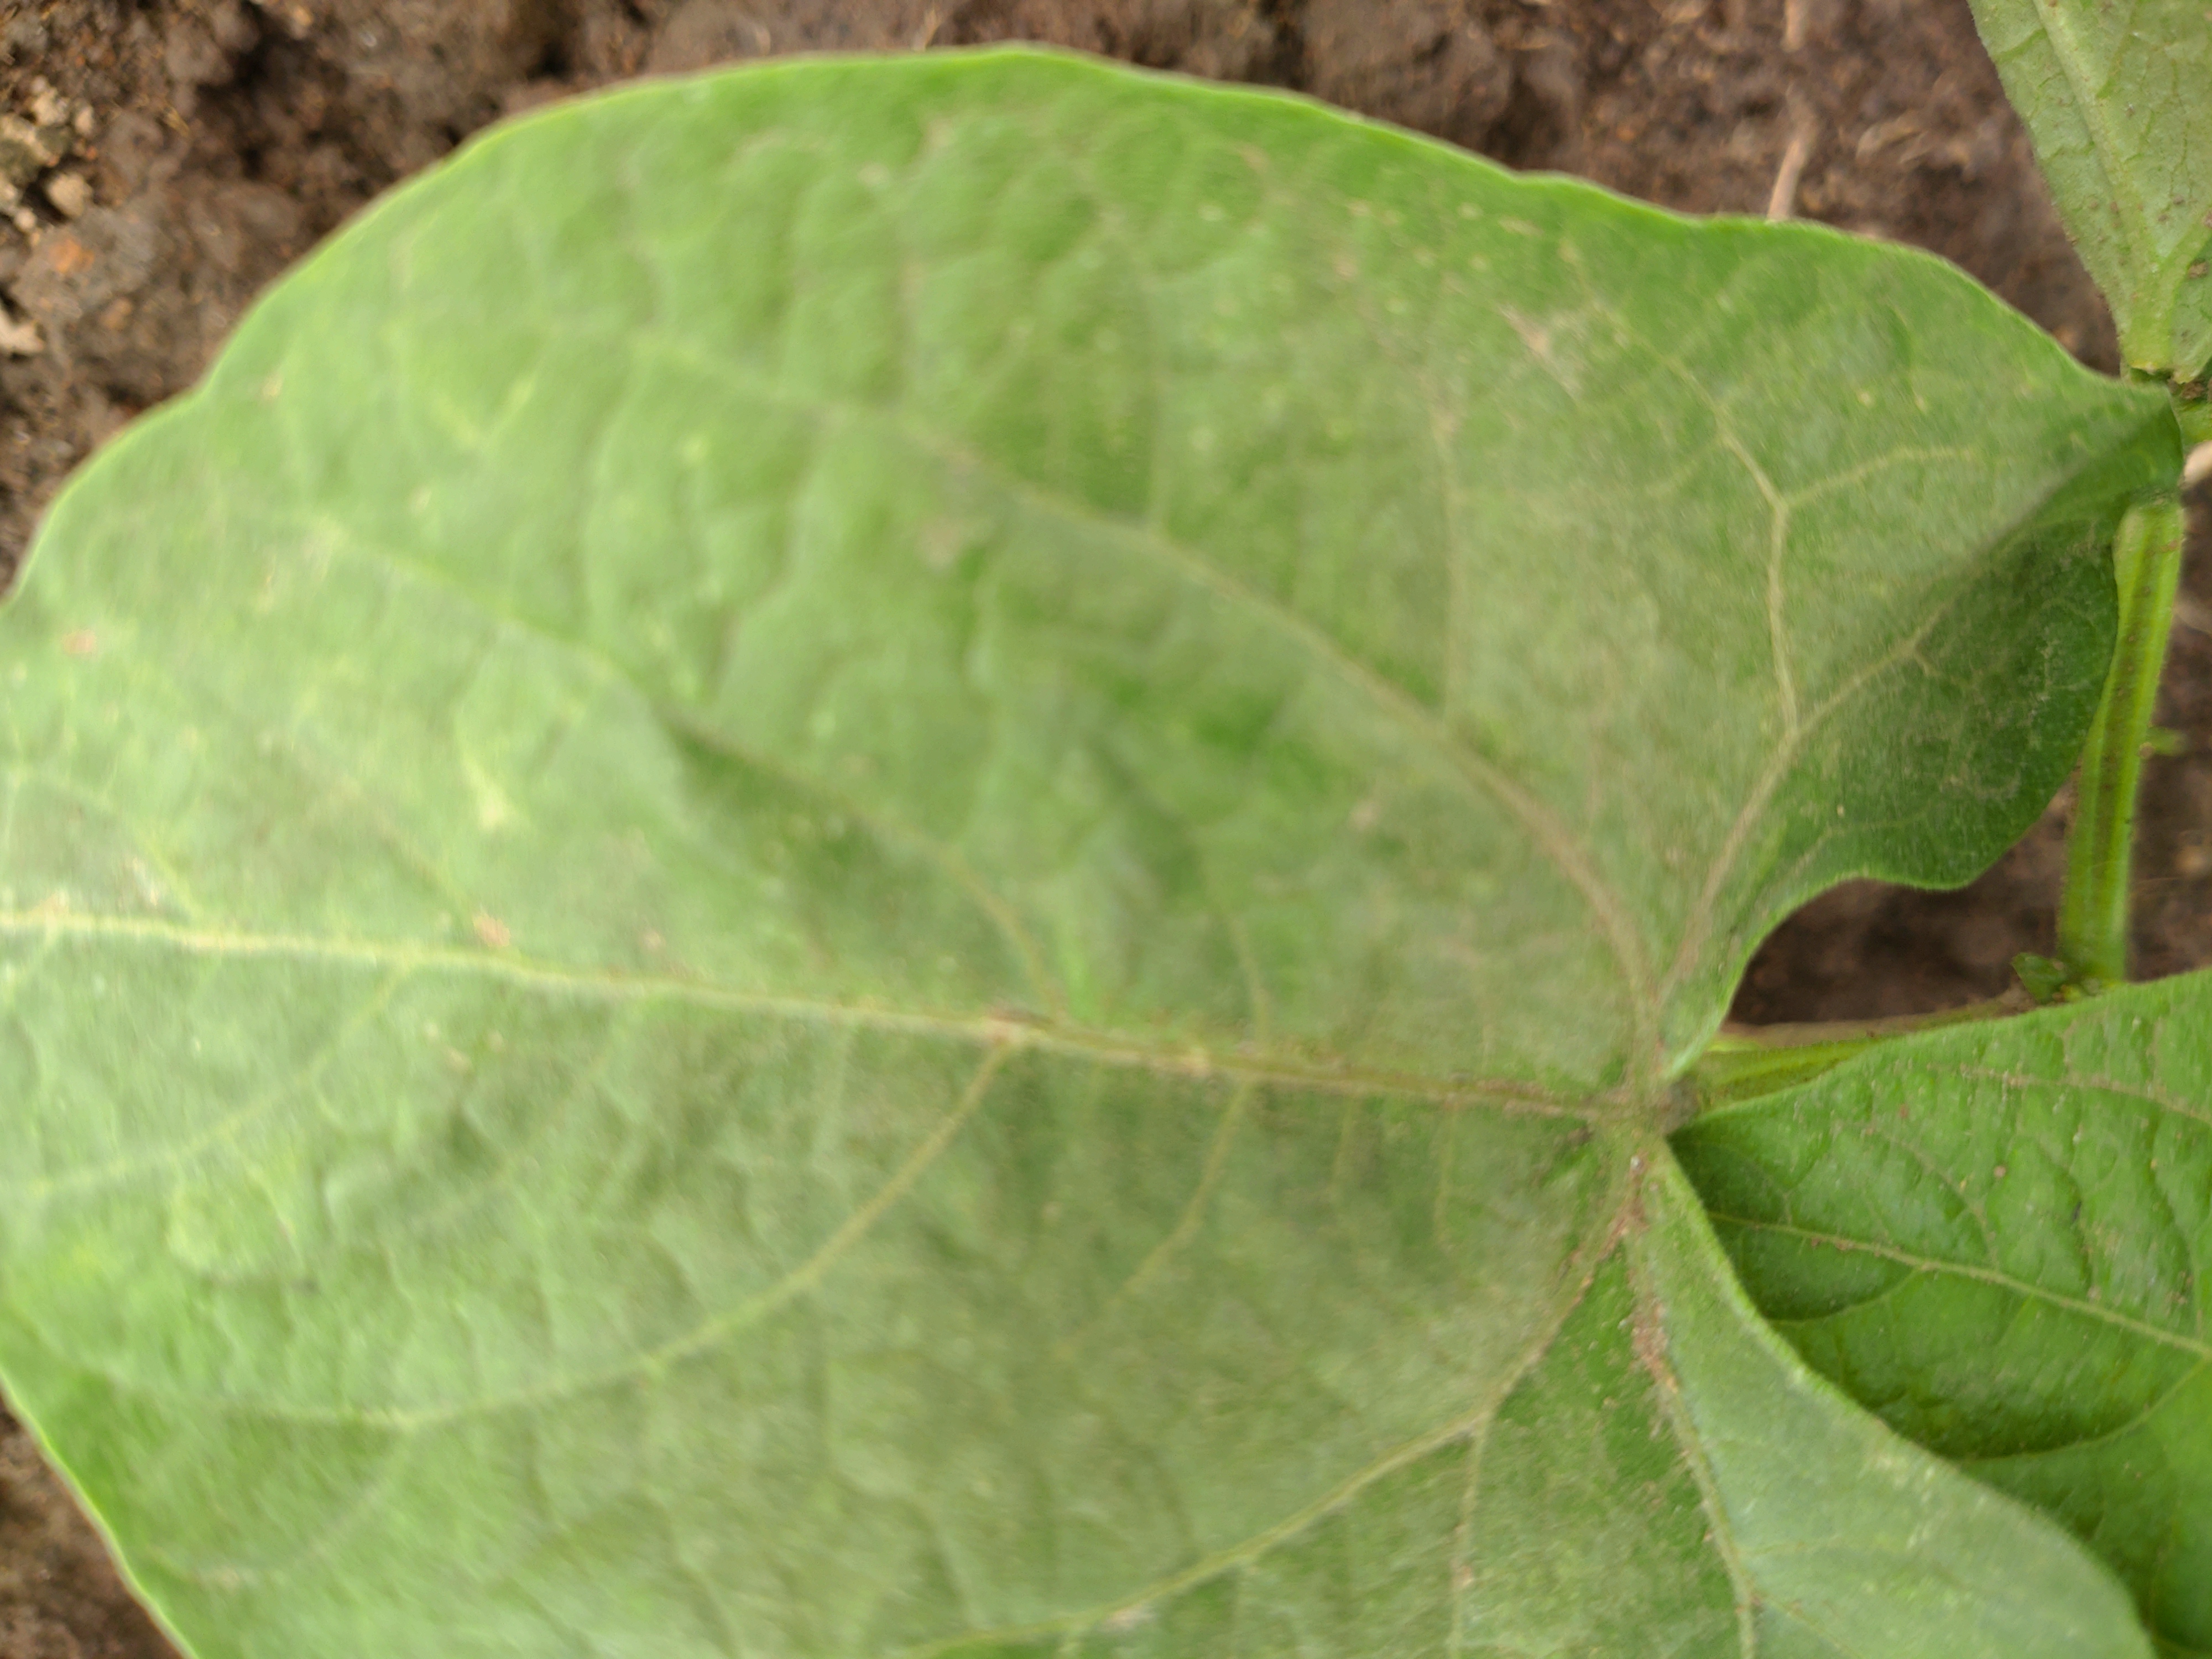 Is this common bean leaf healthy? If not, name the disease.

healthy
